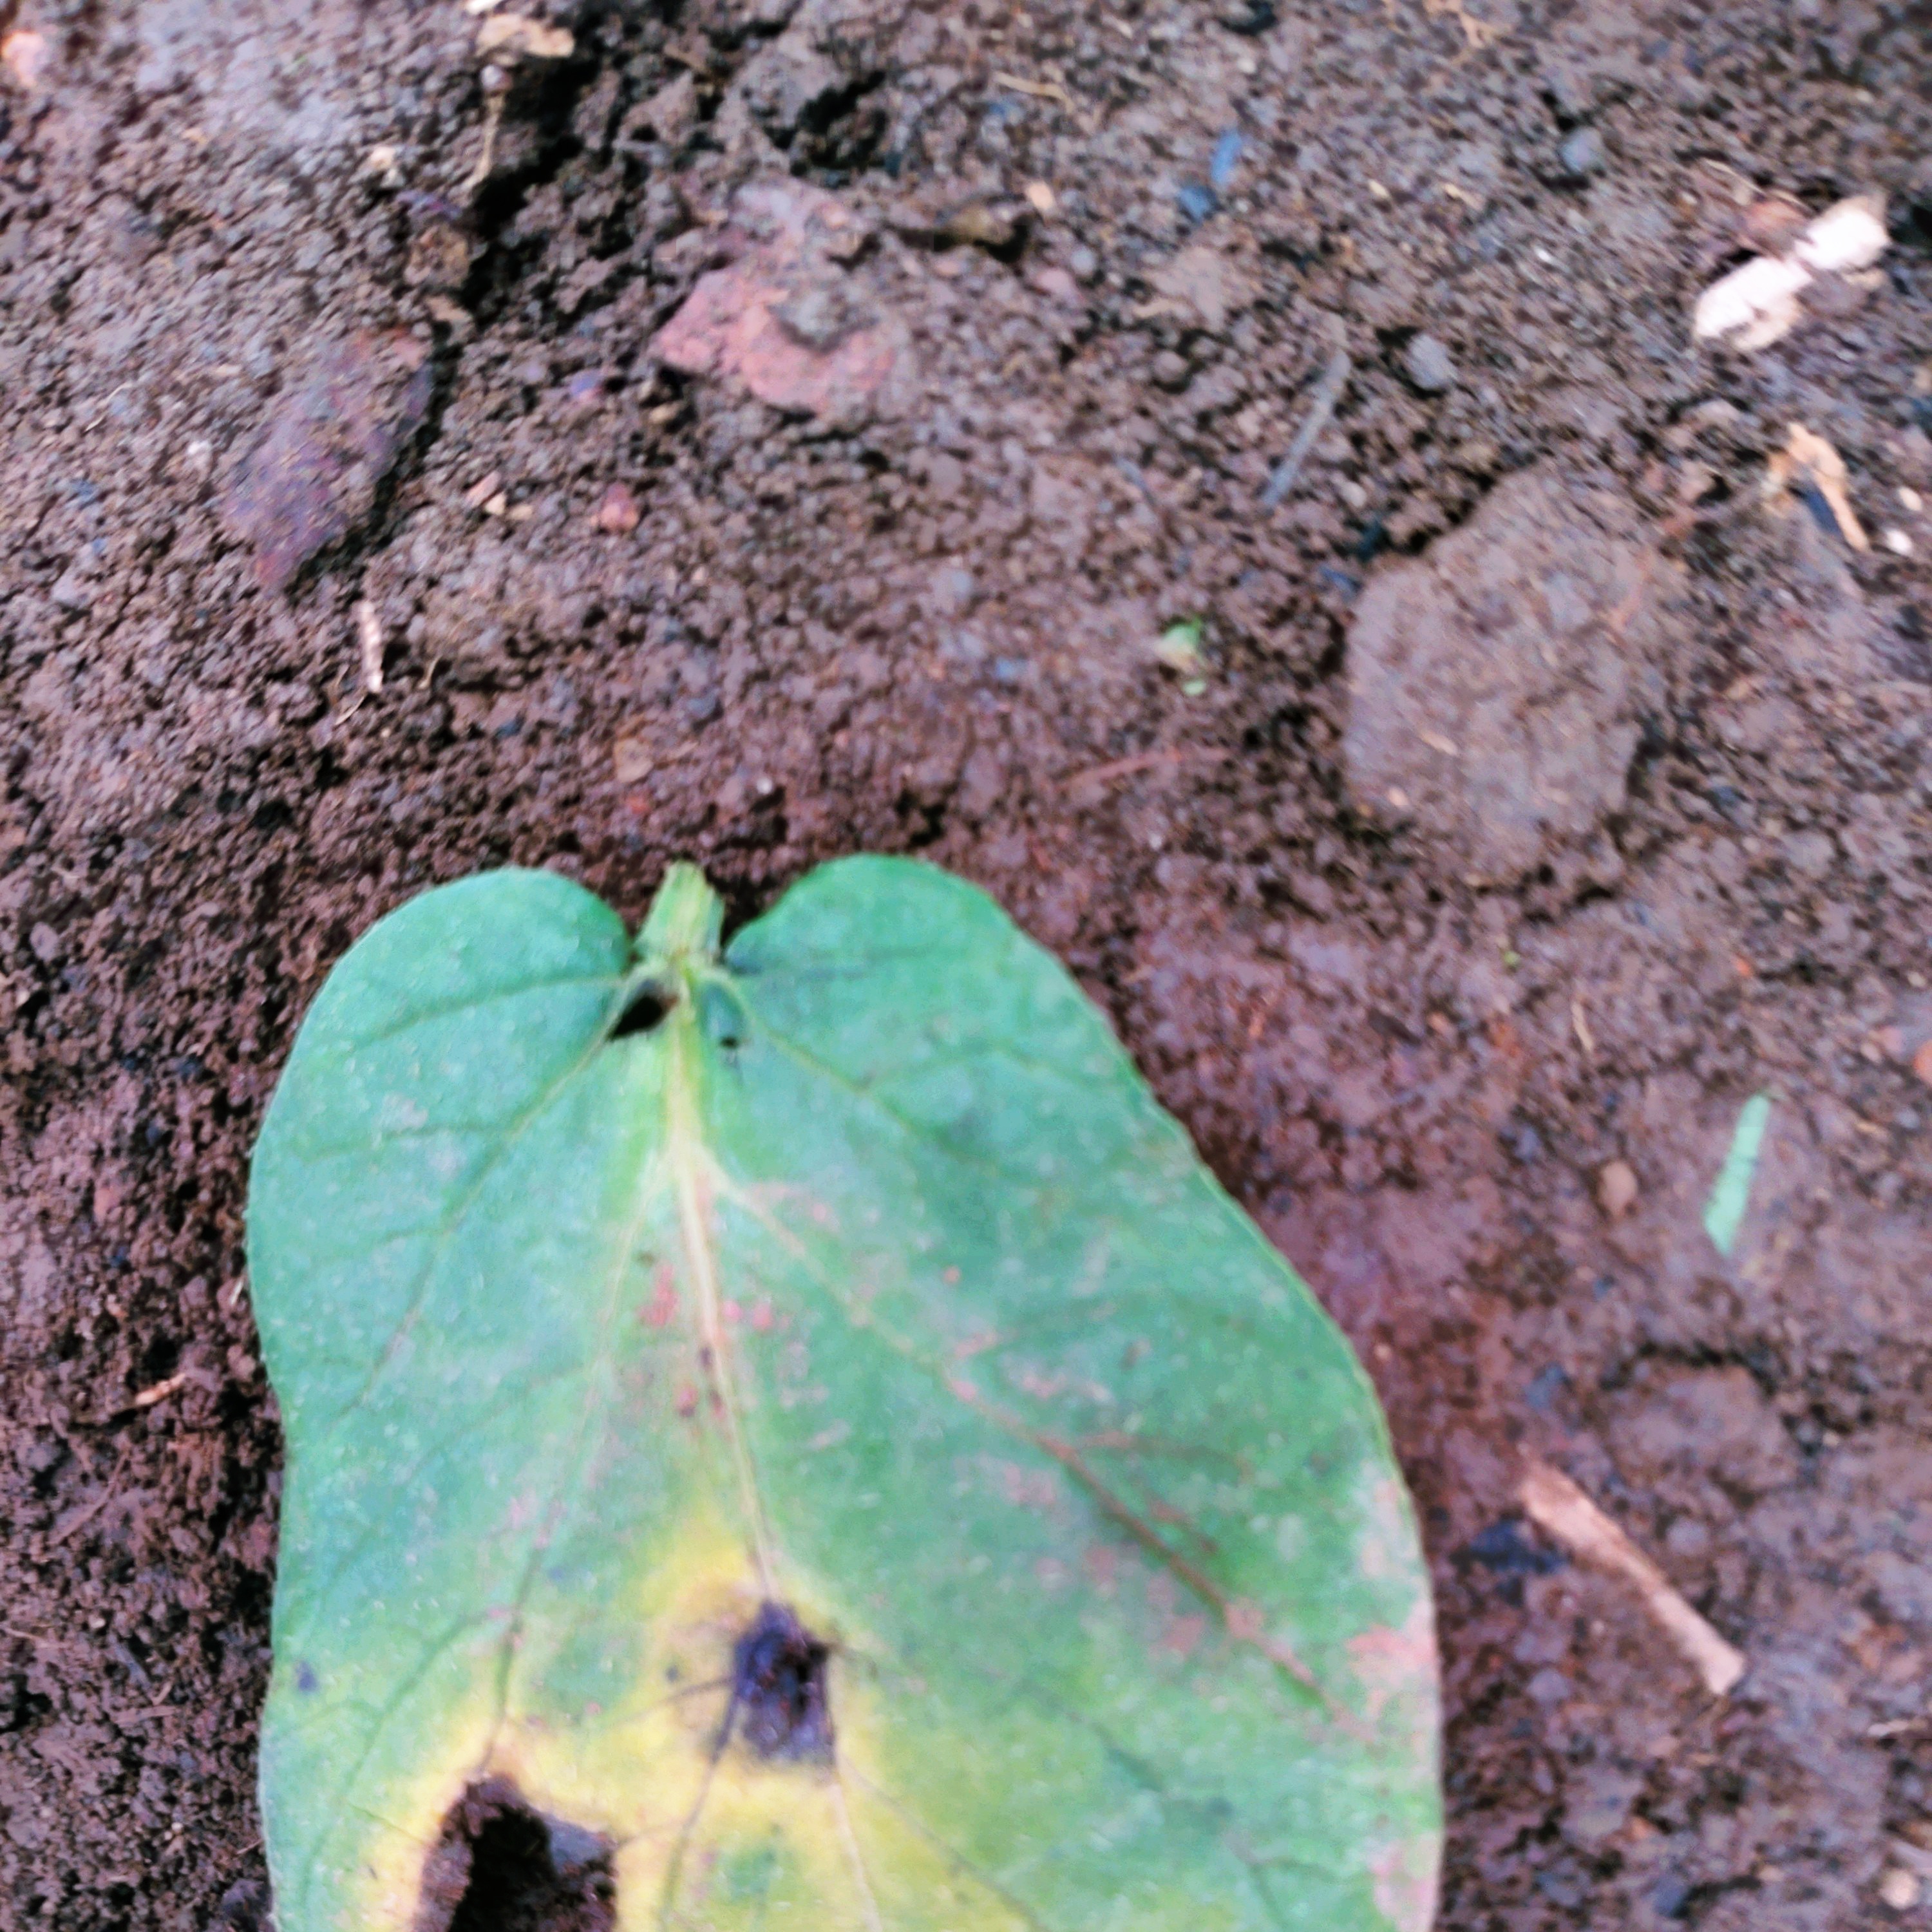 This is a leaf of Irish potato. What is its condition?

late blight
